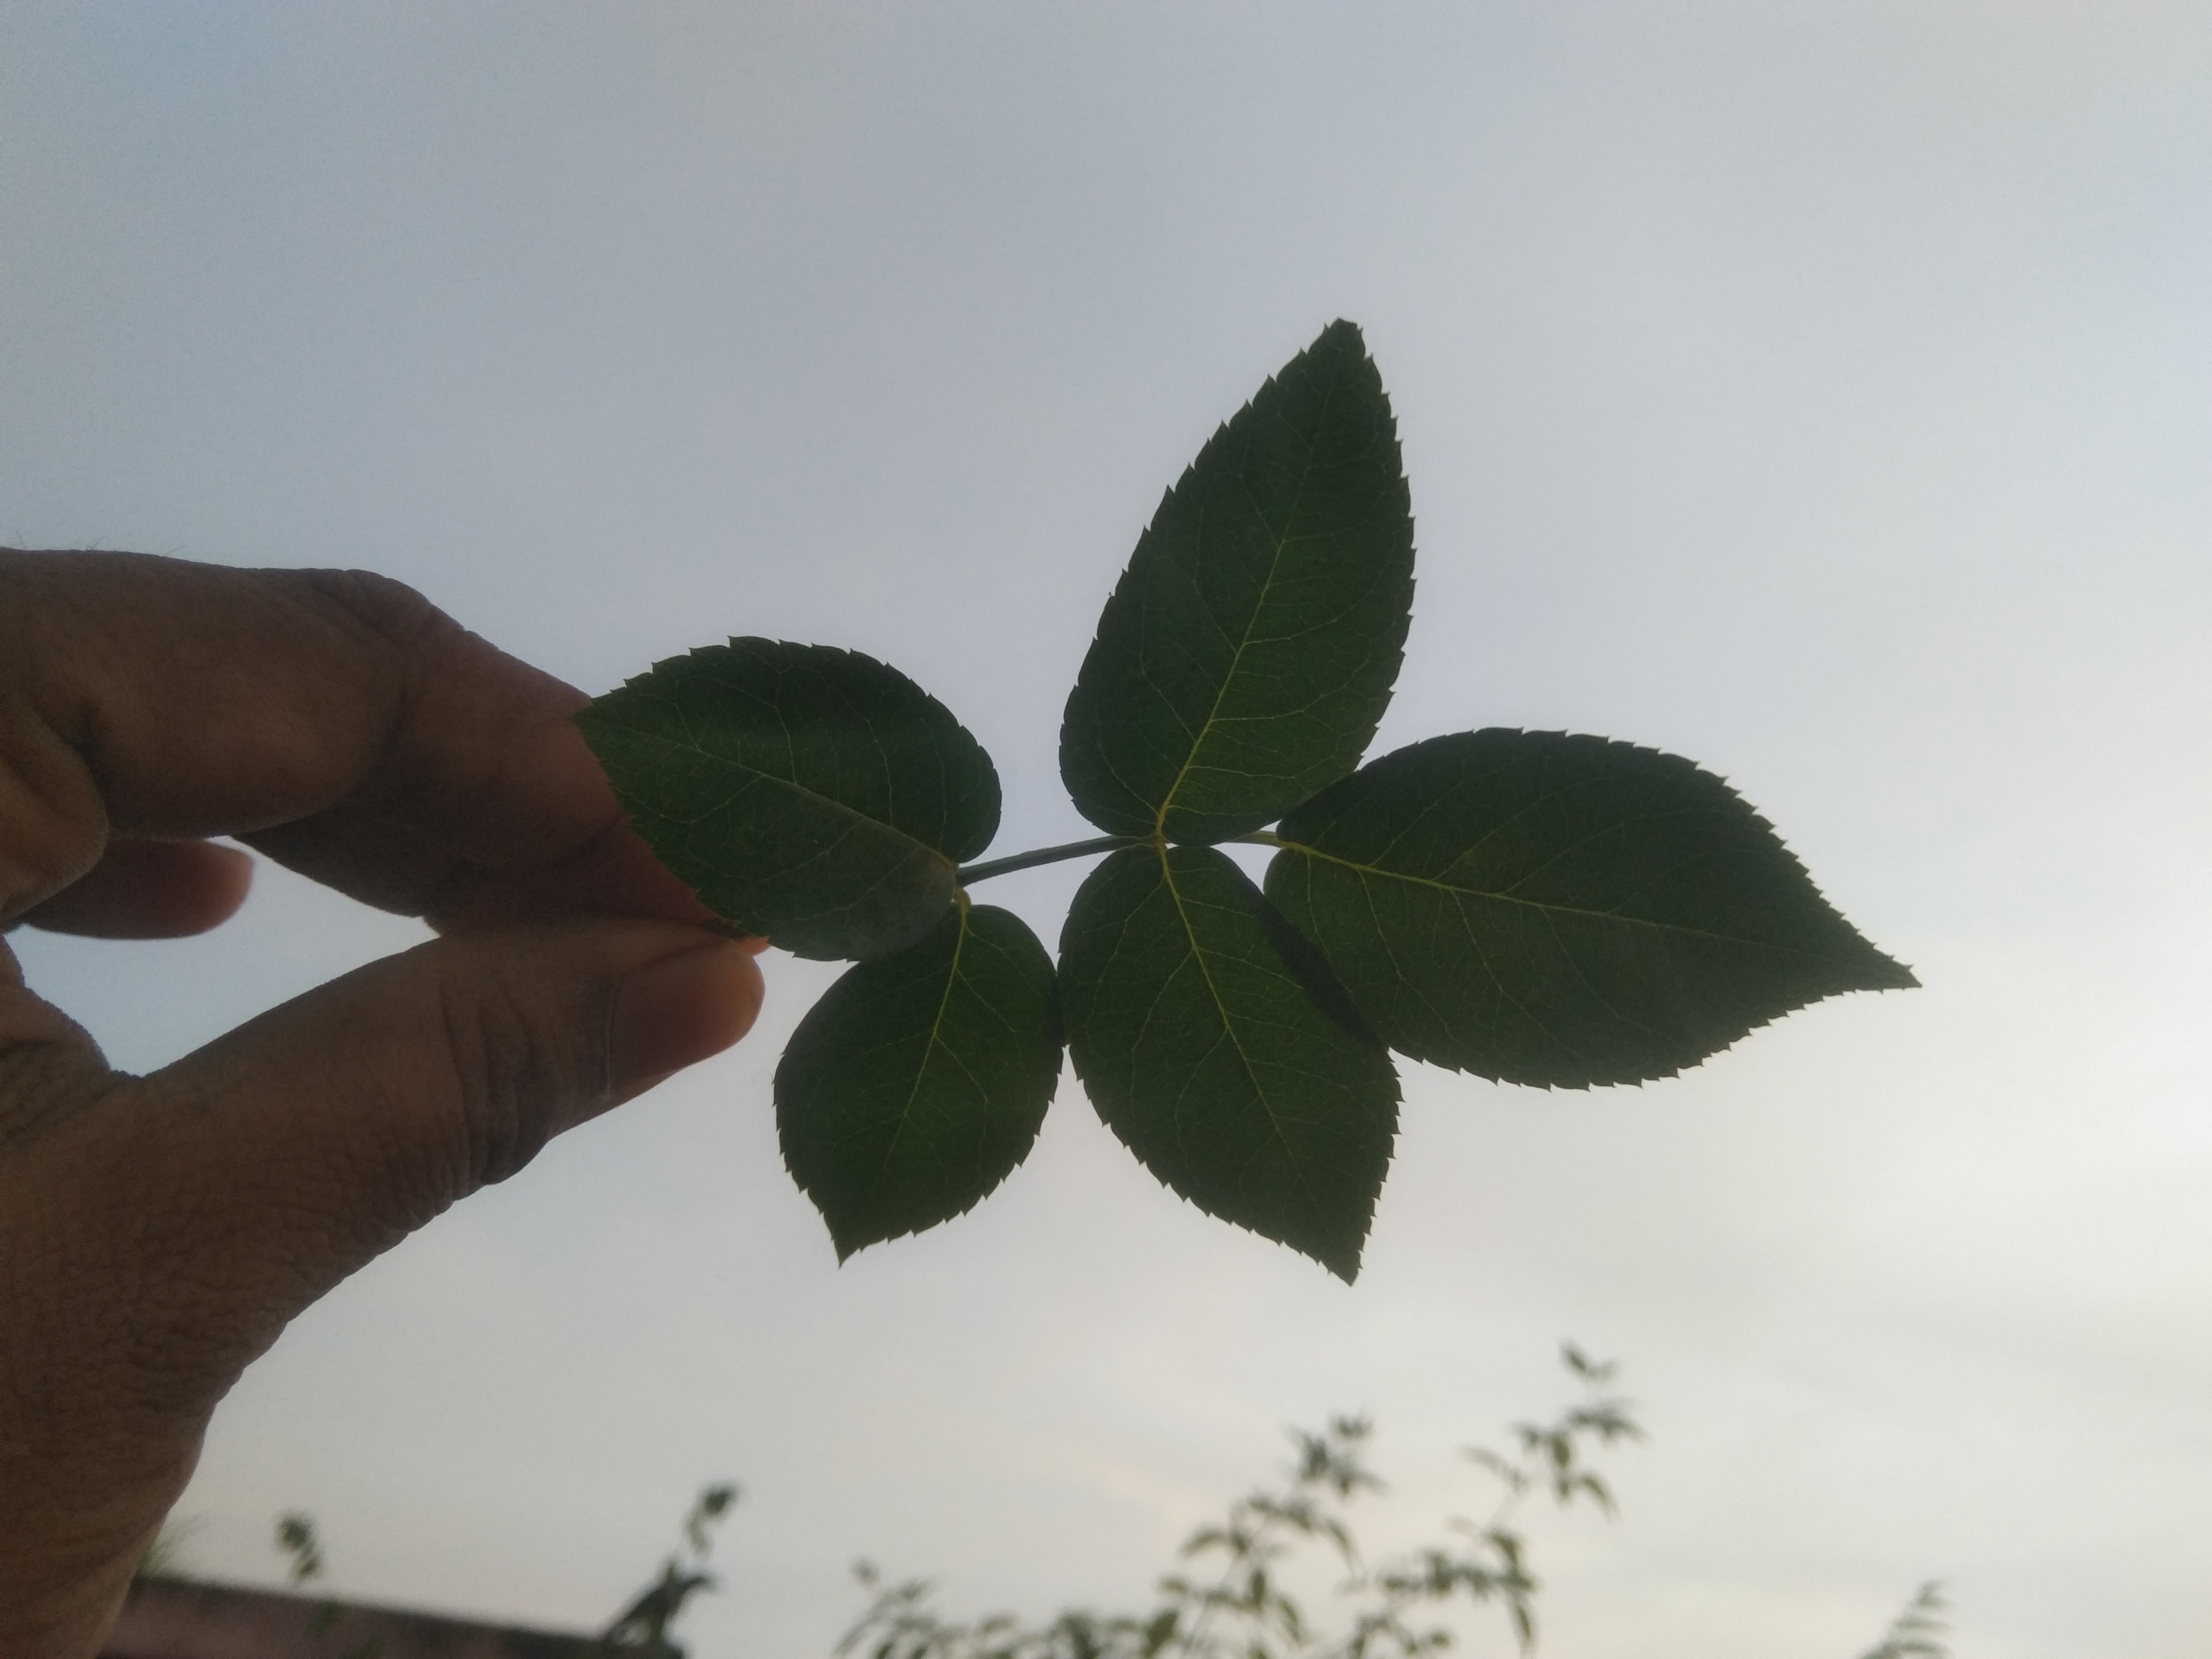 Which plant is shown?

rose
